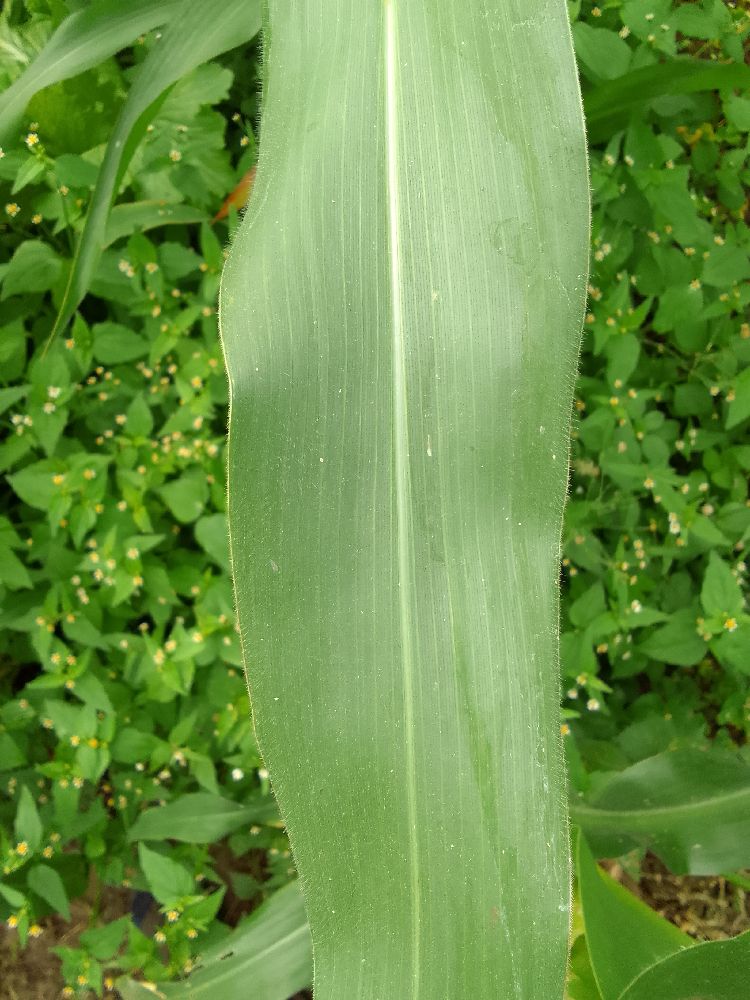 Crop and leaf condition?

maize, healthy
